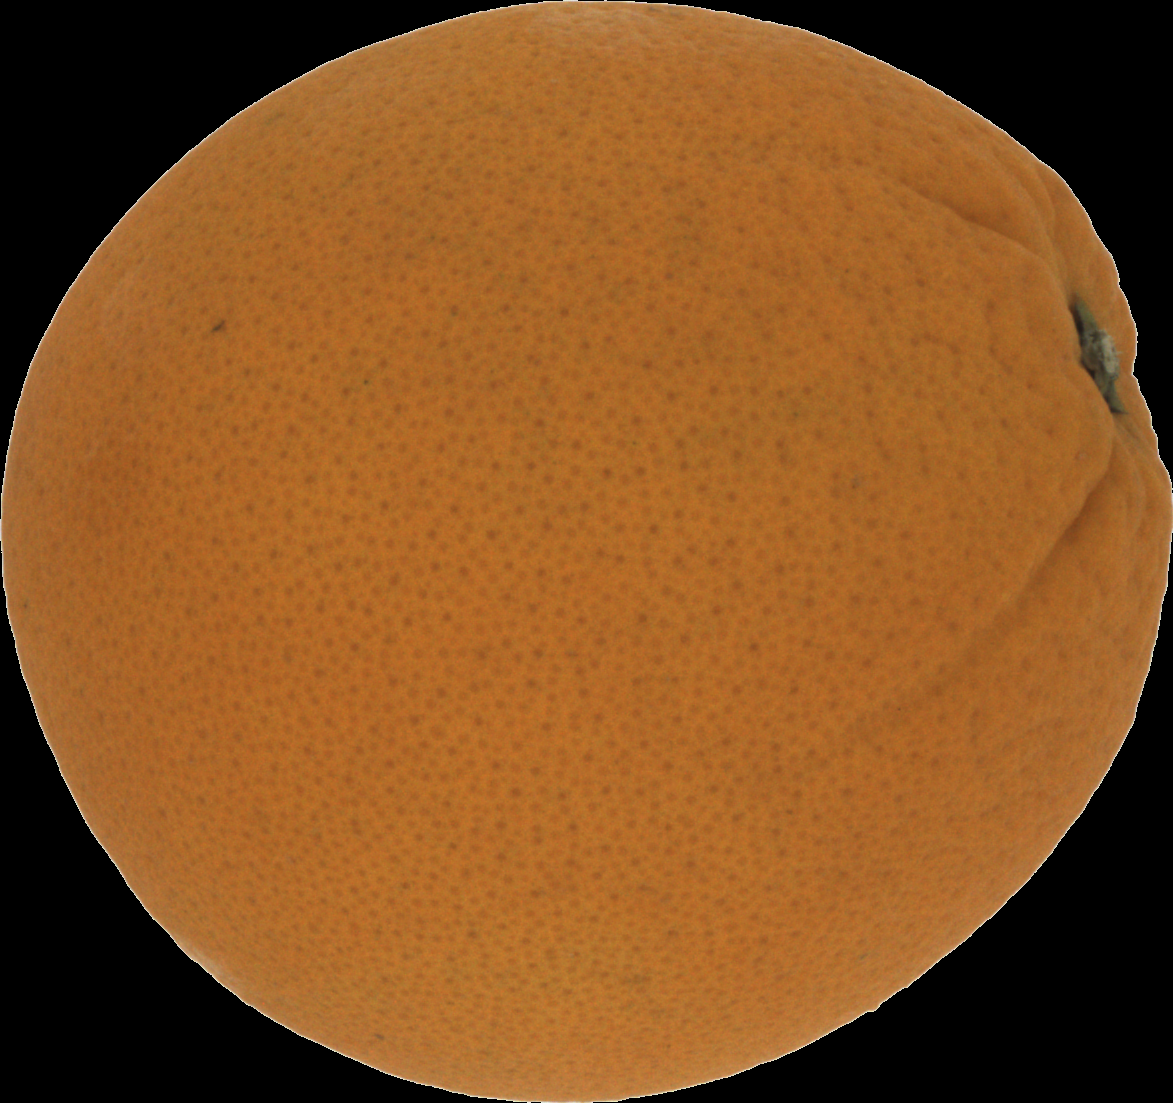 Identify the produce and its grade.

orange, good
